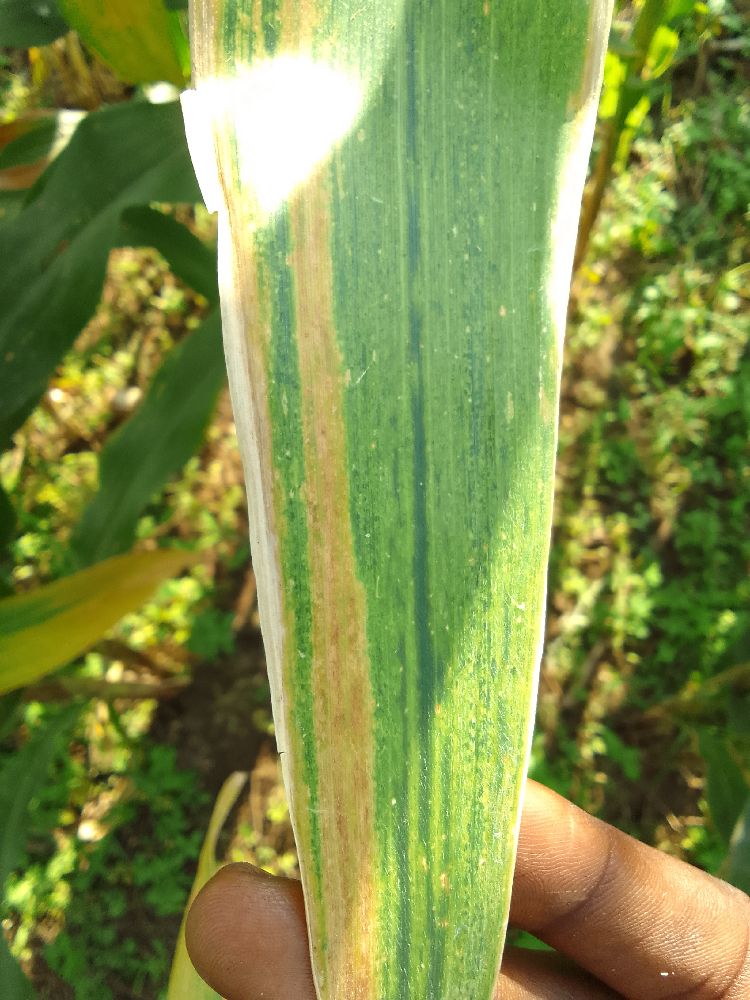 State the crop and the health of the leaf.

maize, maize lethal necrosis
